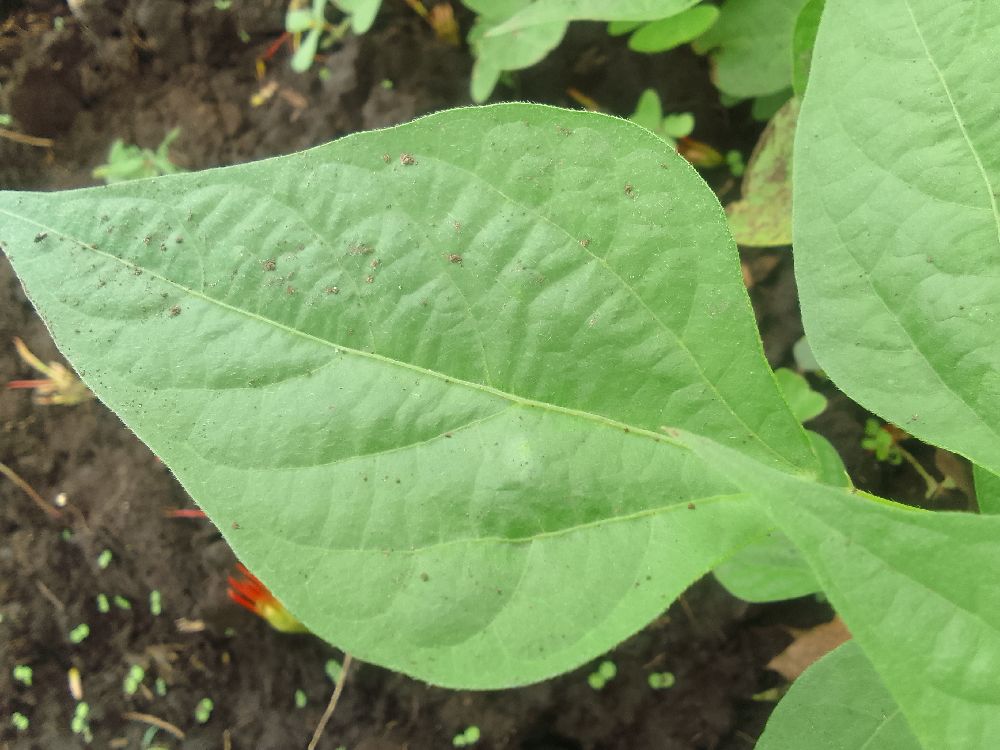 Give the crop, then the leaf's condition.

common bean, healthy
